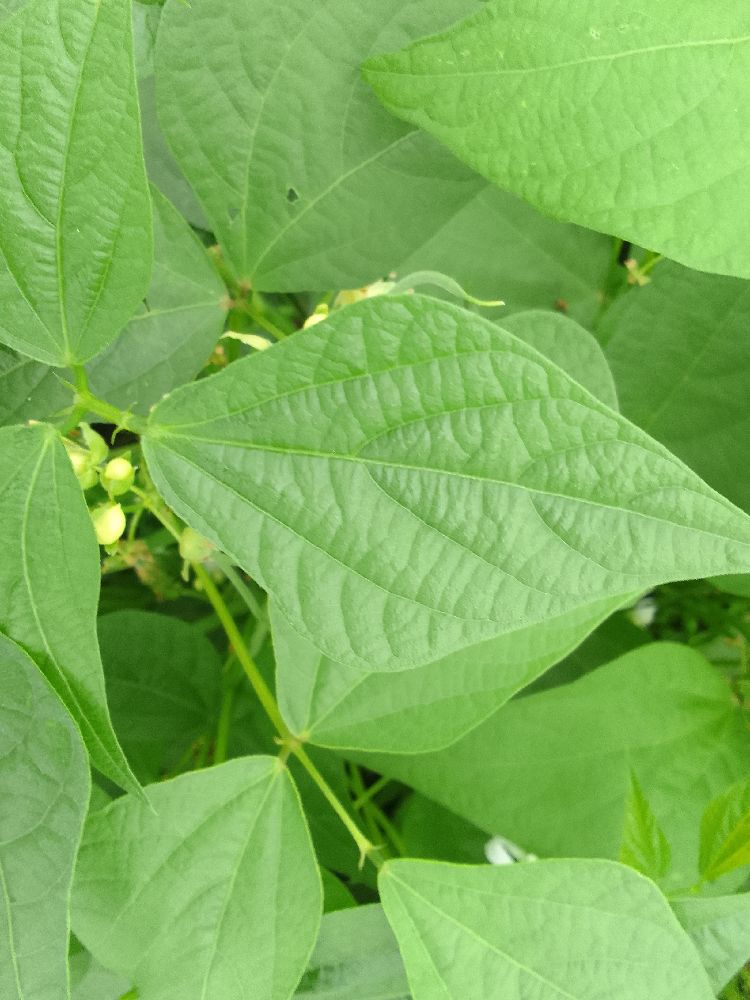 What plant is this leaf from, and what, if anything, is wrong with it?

common bean, healthy
